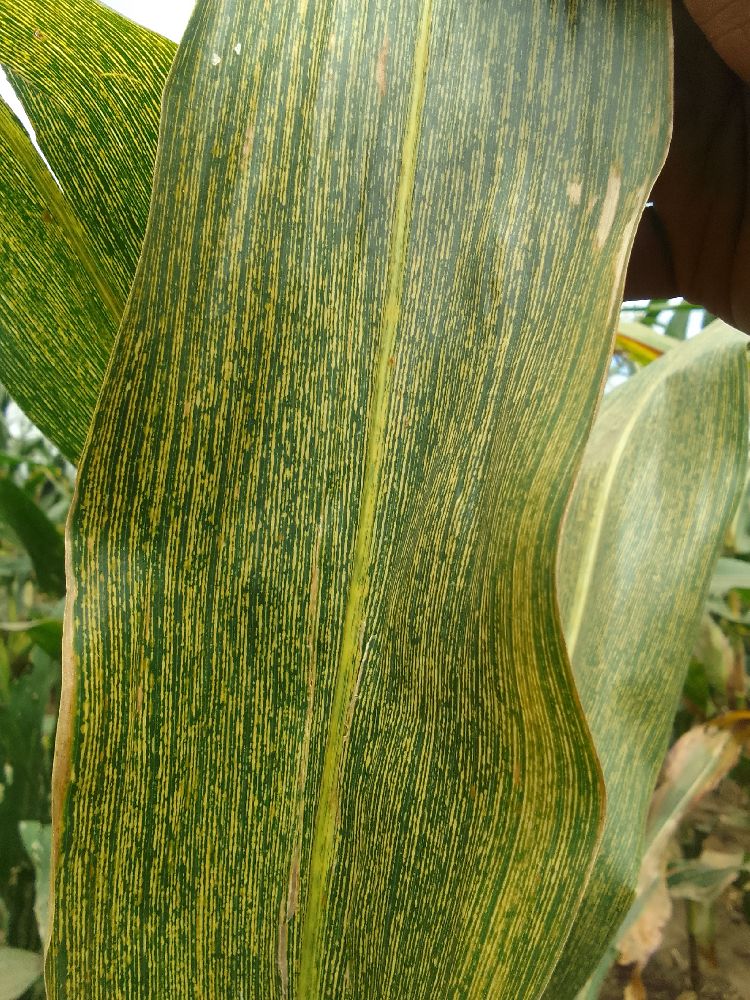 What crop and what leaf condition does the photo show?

maize, maize streak virus
